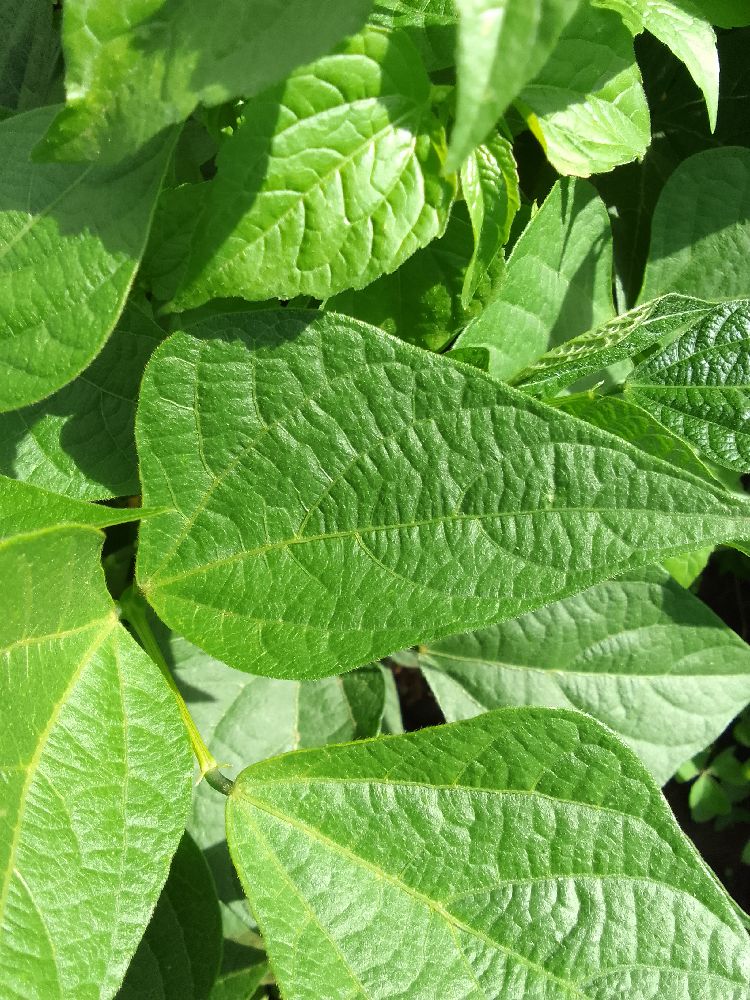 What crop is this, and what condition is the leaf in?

common bean, healthy
